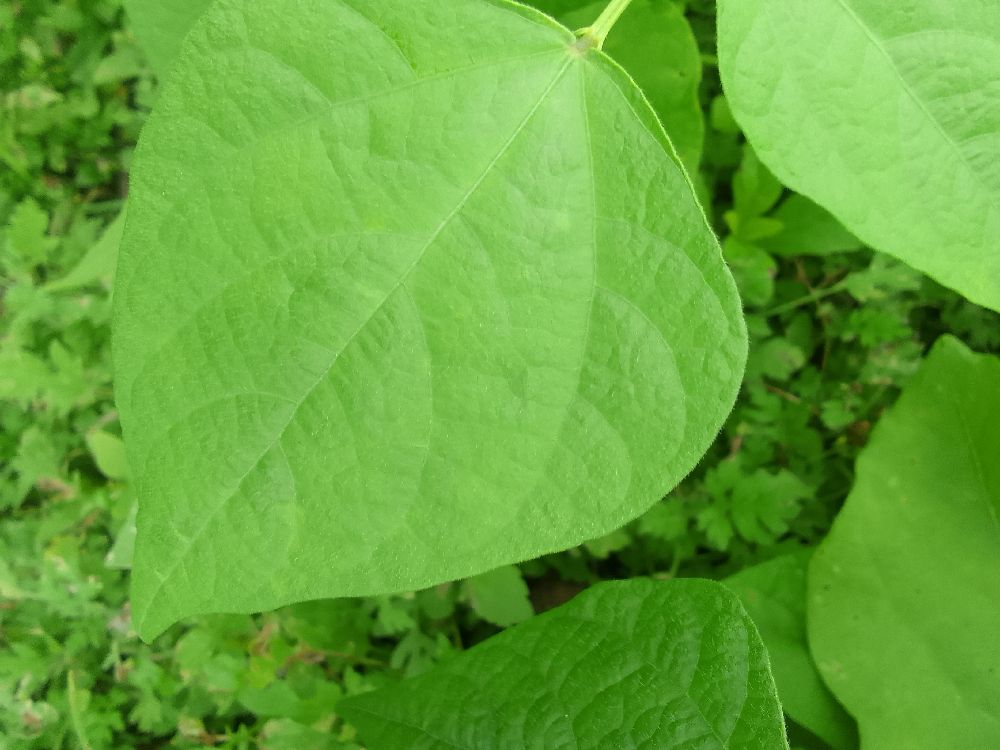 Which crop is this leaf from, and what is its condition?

common bean, healthy
